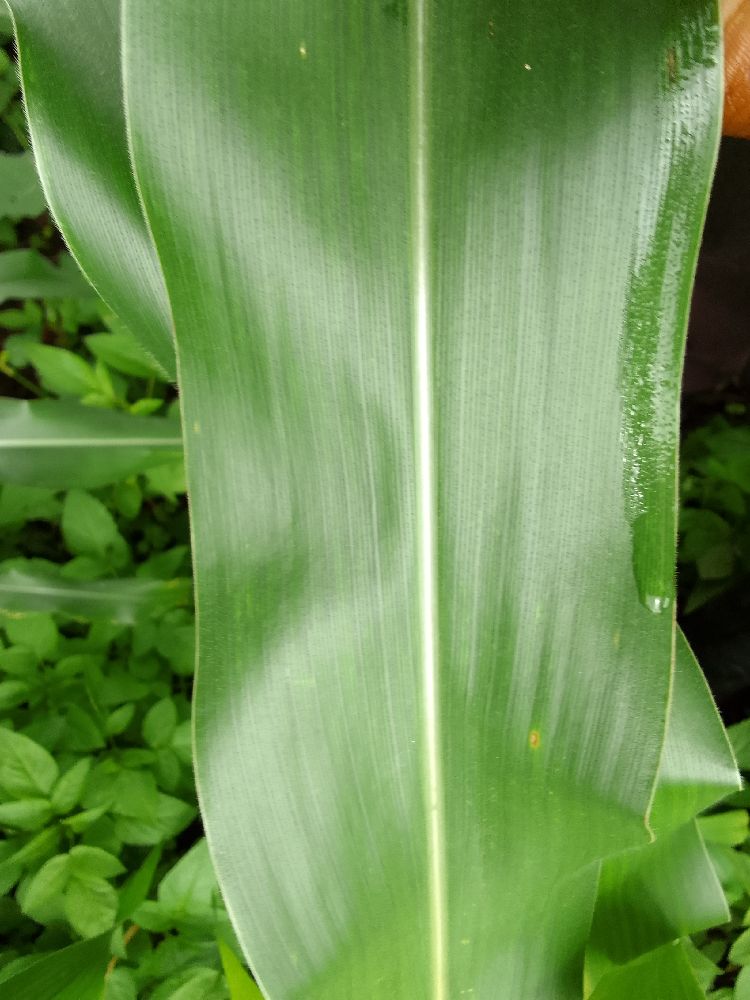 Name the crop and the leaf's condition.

maize, healthy
